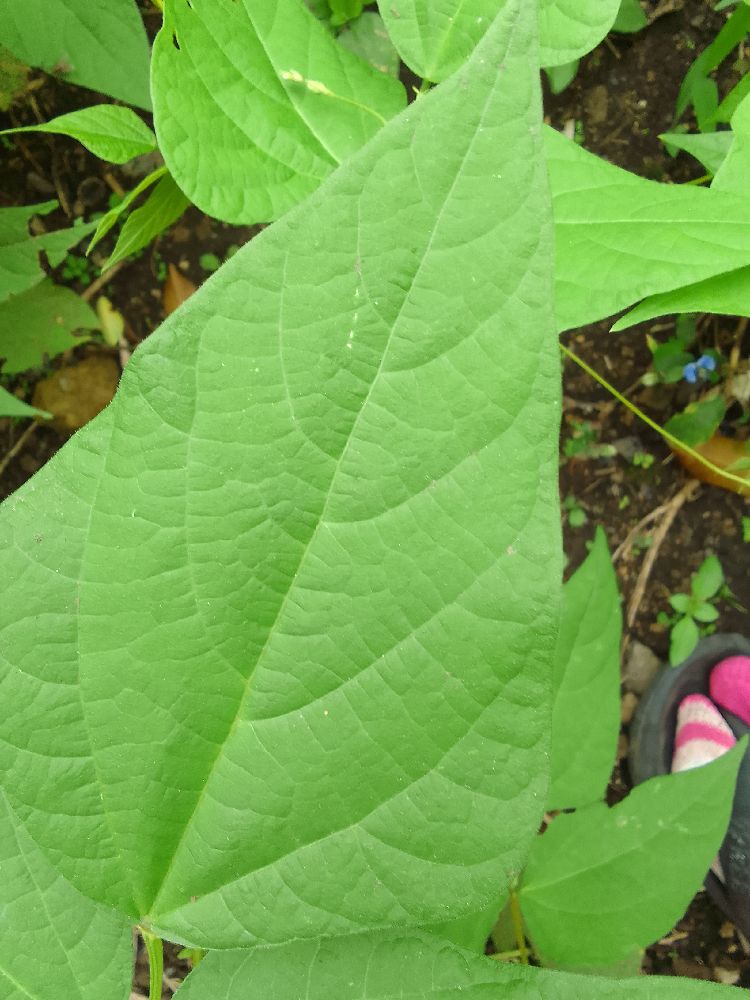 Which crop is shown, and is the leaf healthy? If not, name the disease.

common bean, healthy
